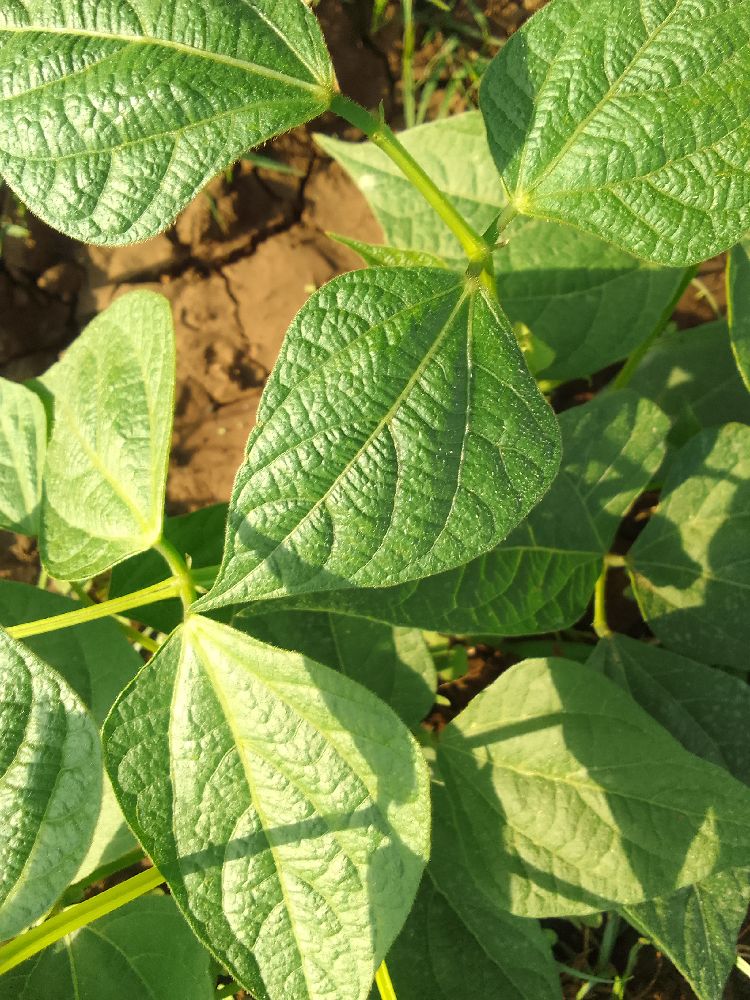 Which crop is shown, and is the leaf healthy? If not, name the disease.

common bean, healthy
